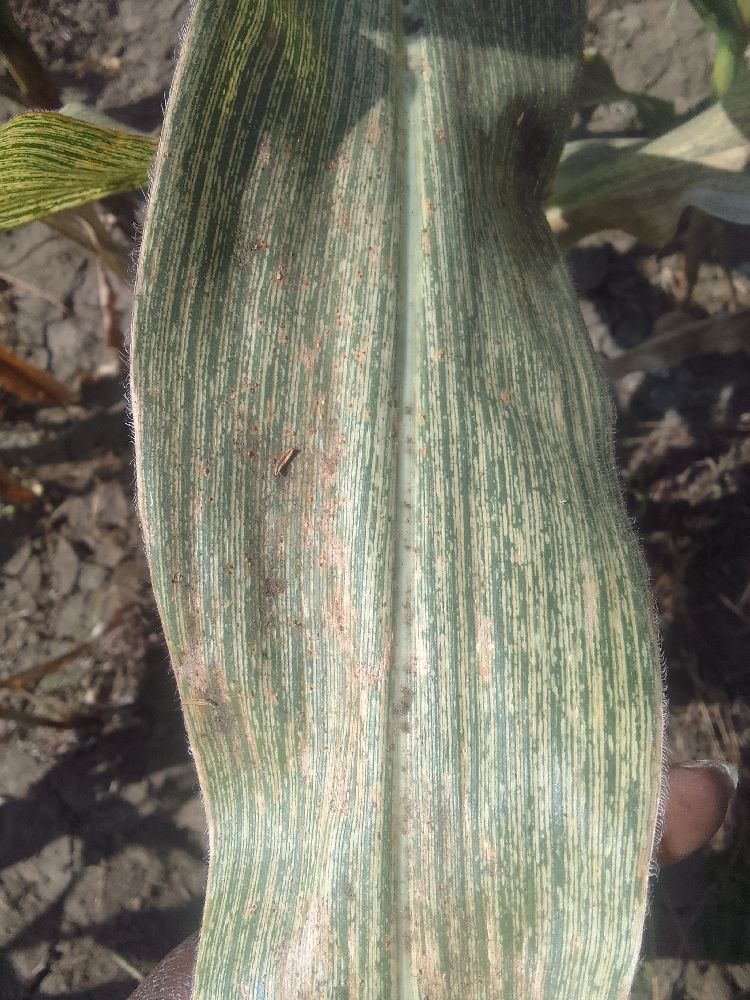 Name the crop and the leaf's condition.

maize, maize streak virus
